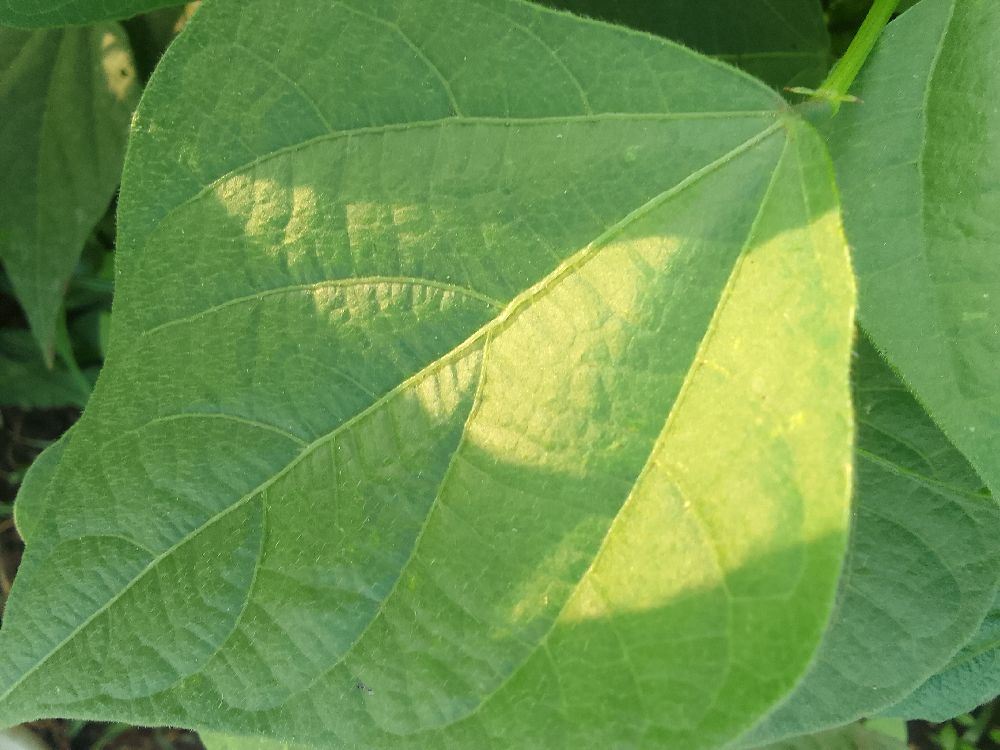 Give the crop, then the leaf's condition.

common bean, healthy
